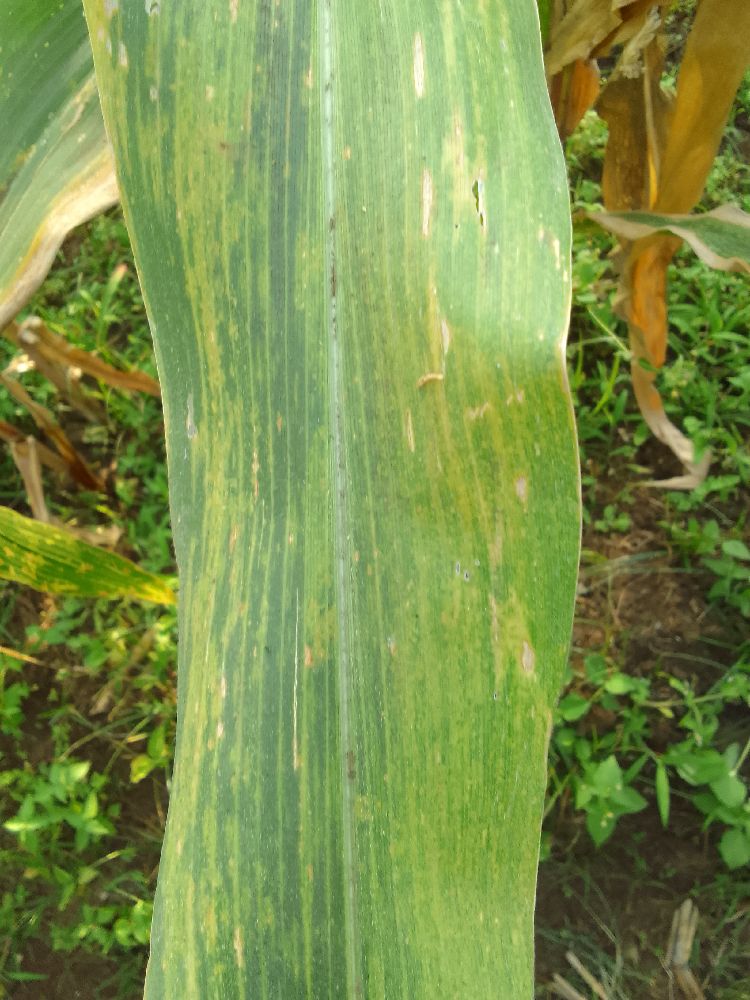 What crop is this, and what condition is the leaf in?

maize, maize lethal necrosis
